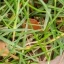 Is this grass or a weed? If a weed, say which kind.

grass
